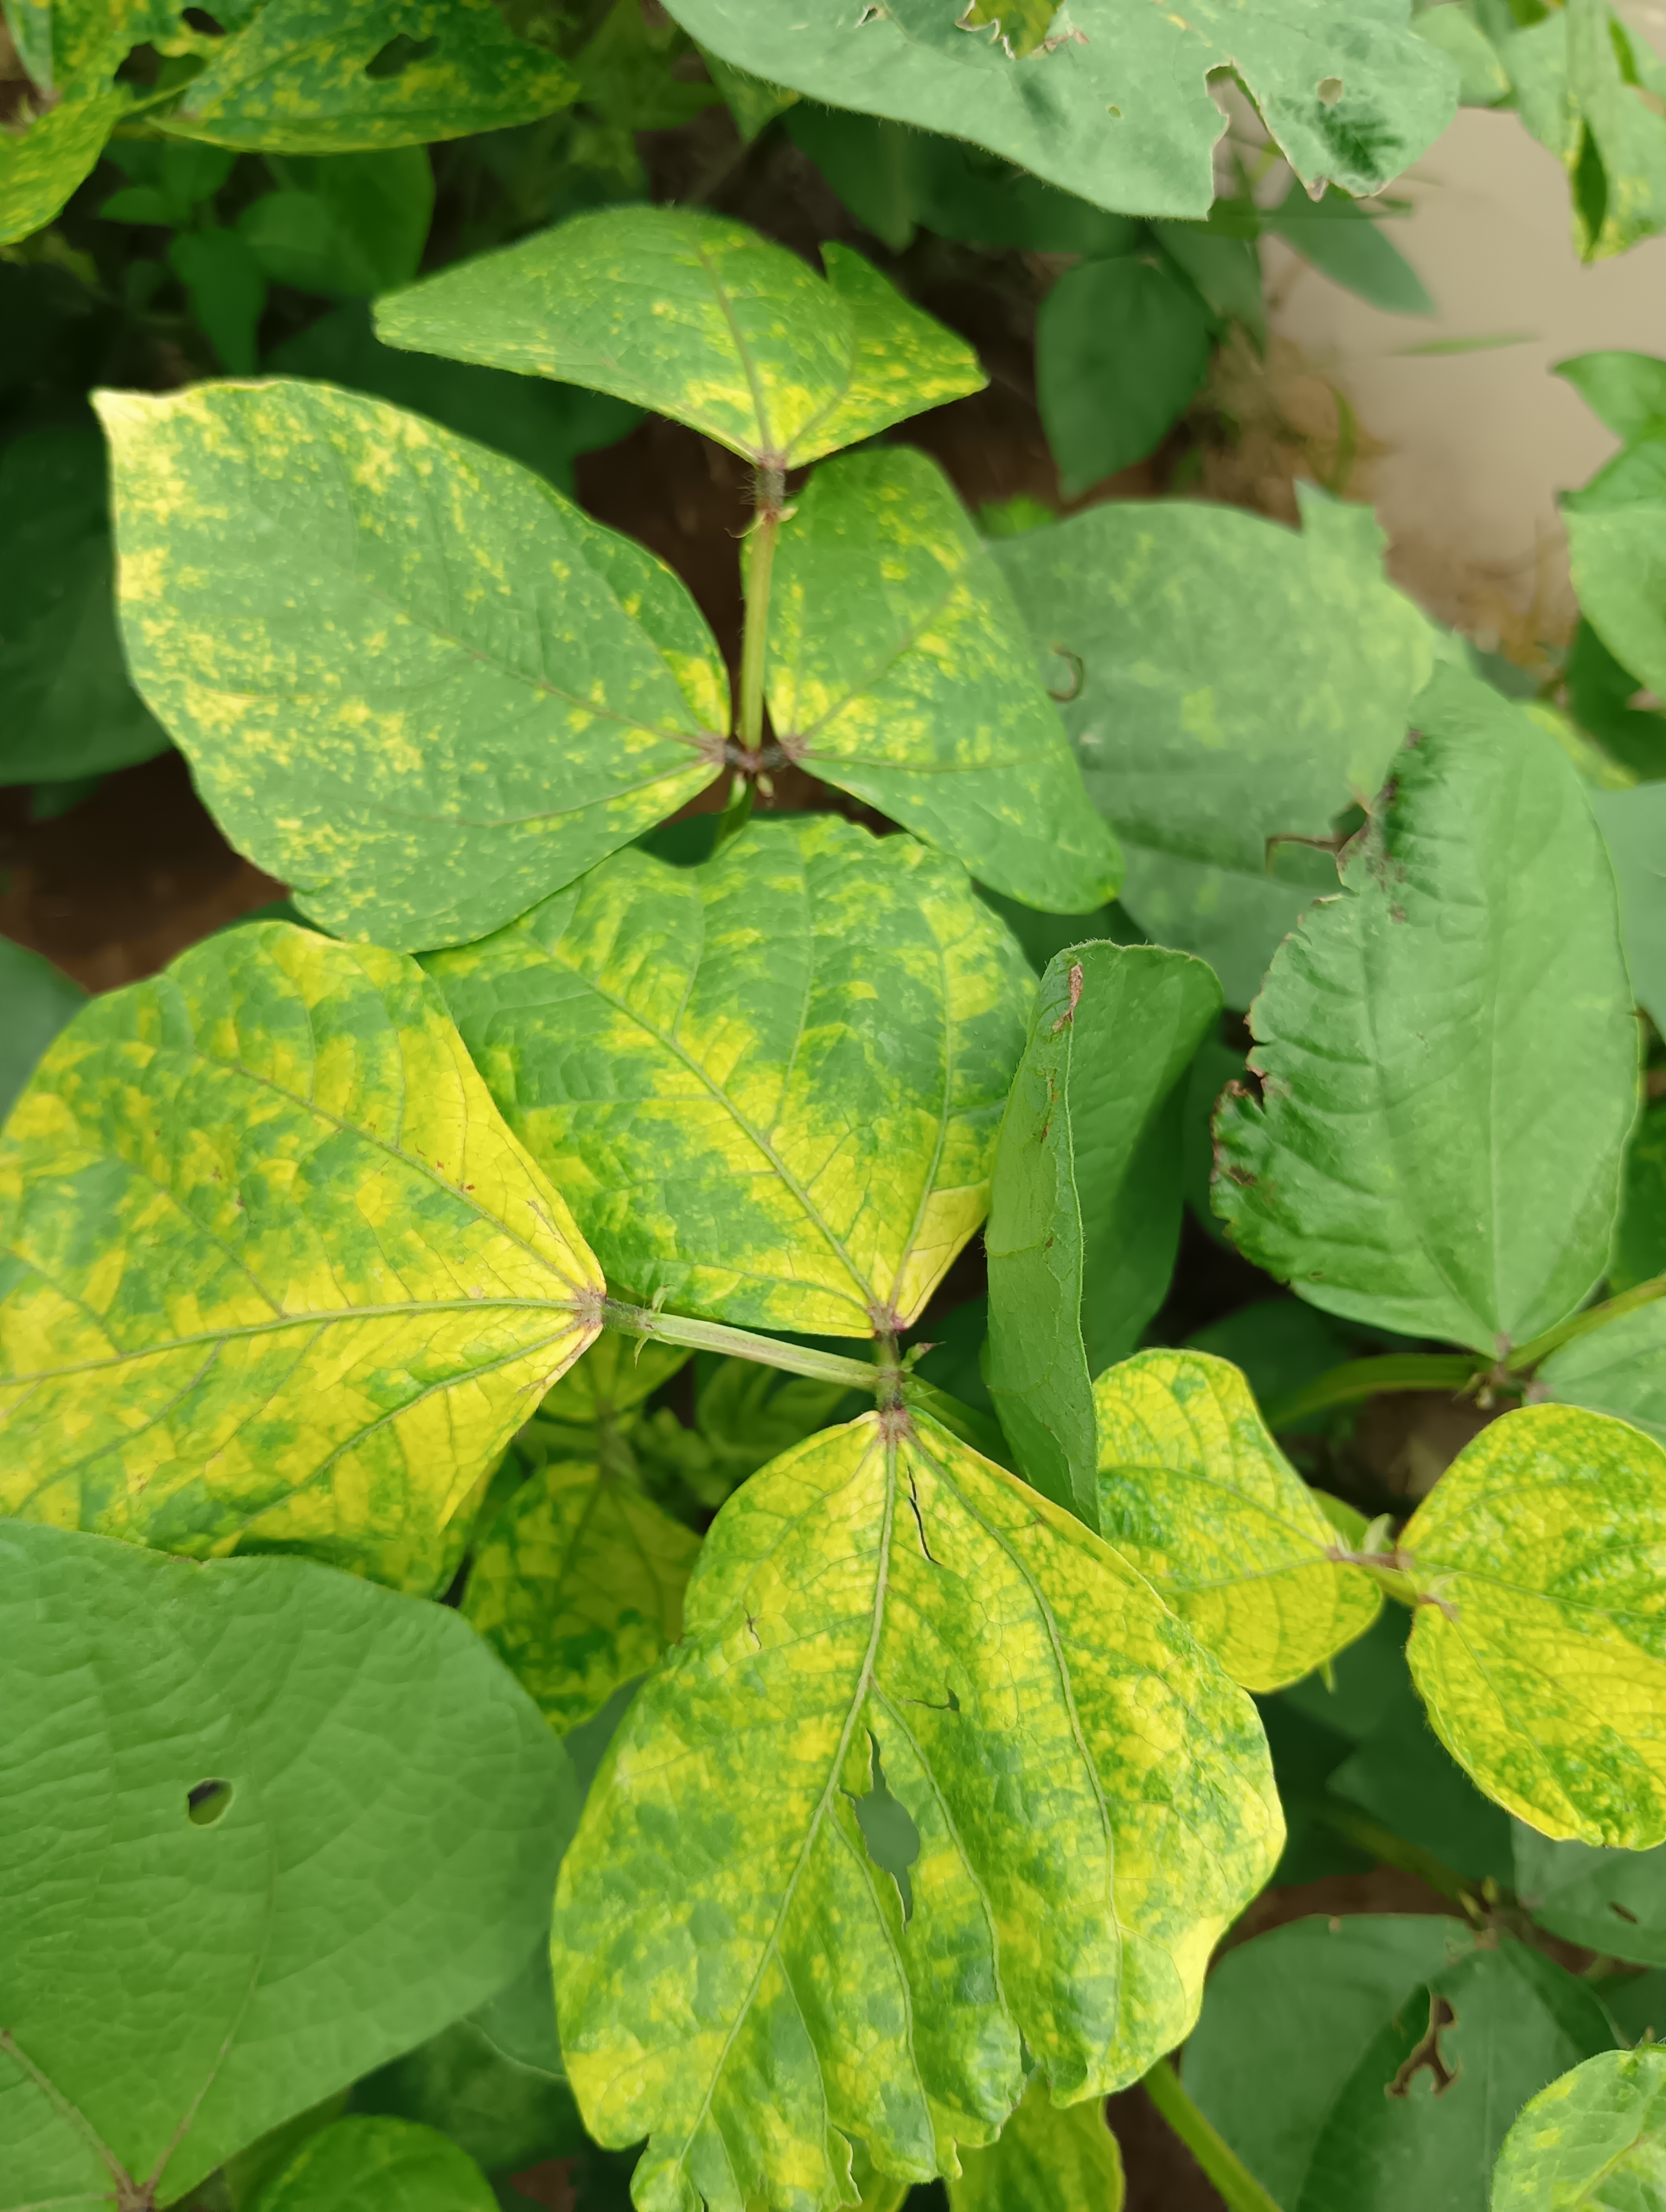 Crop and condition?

mungbean, yellow mosaic
